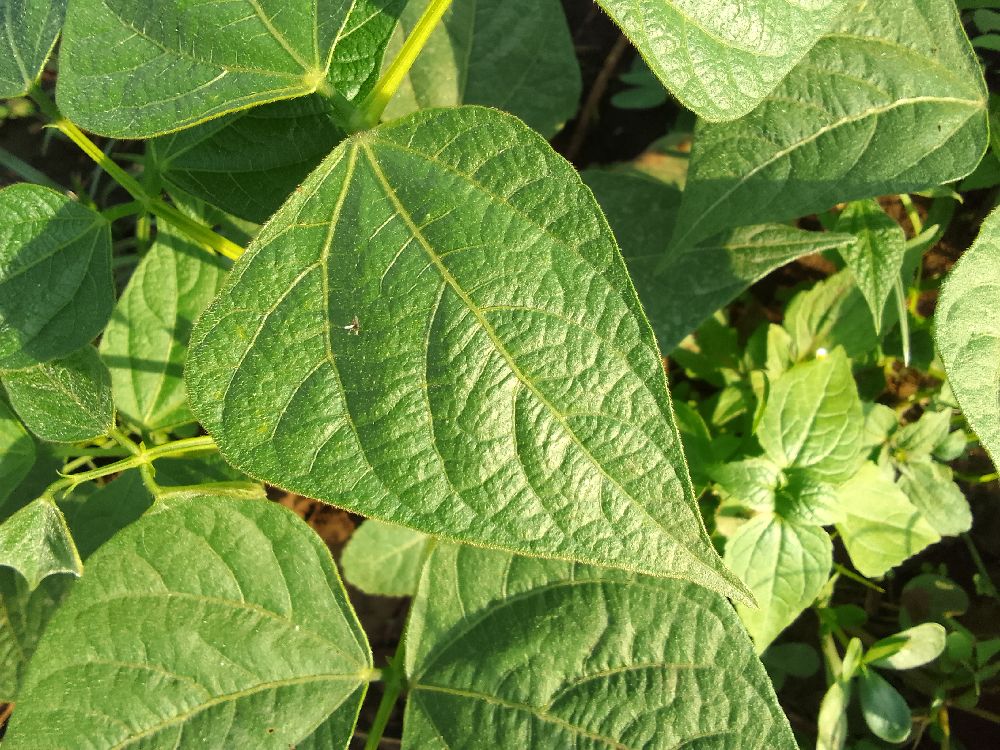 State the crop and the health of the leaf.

common bean, healthy
